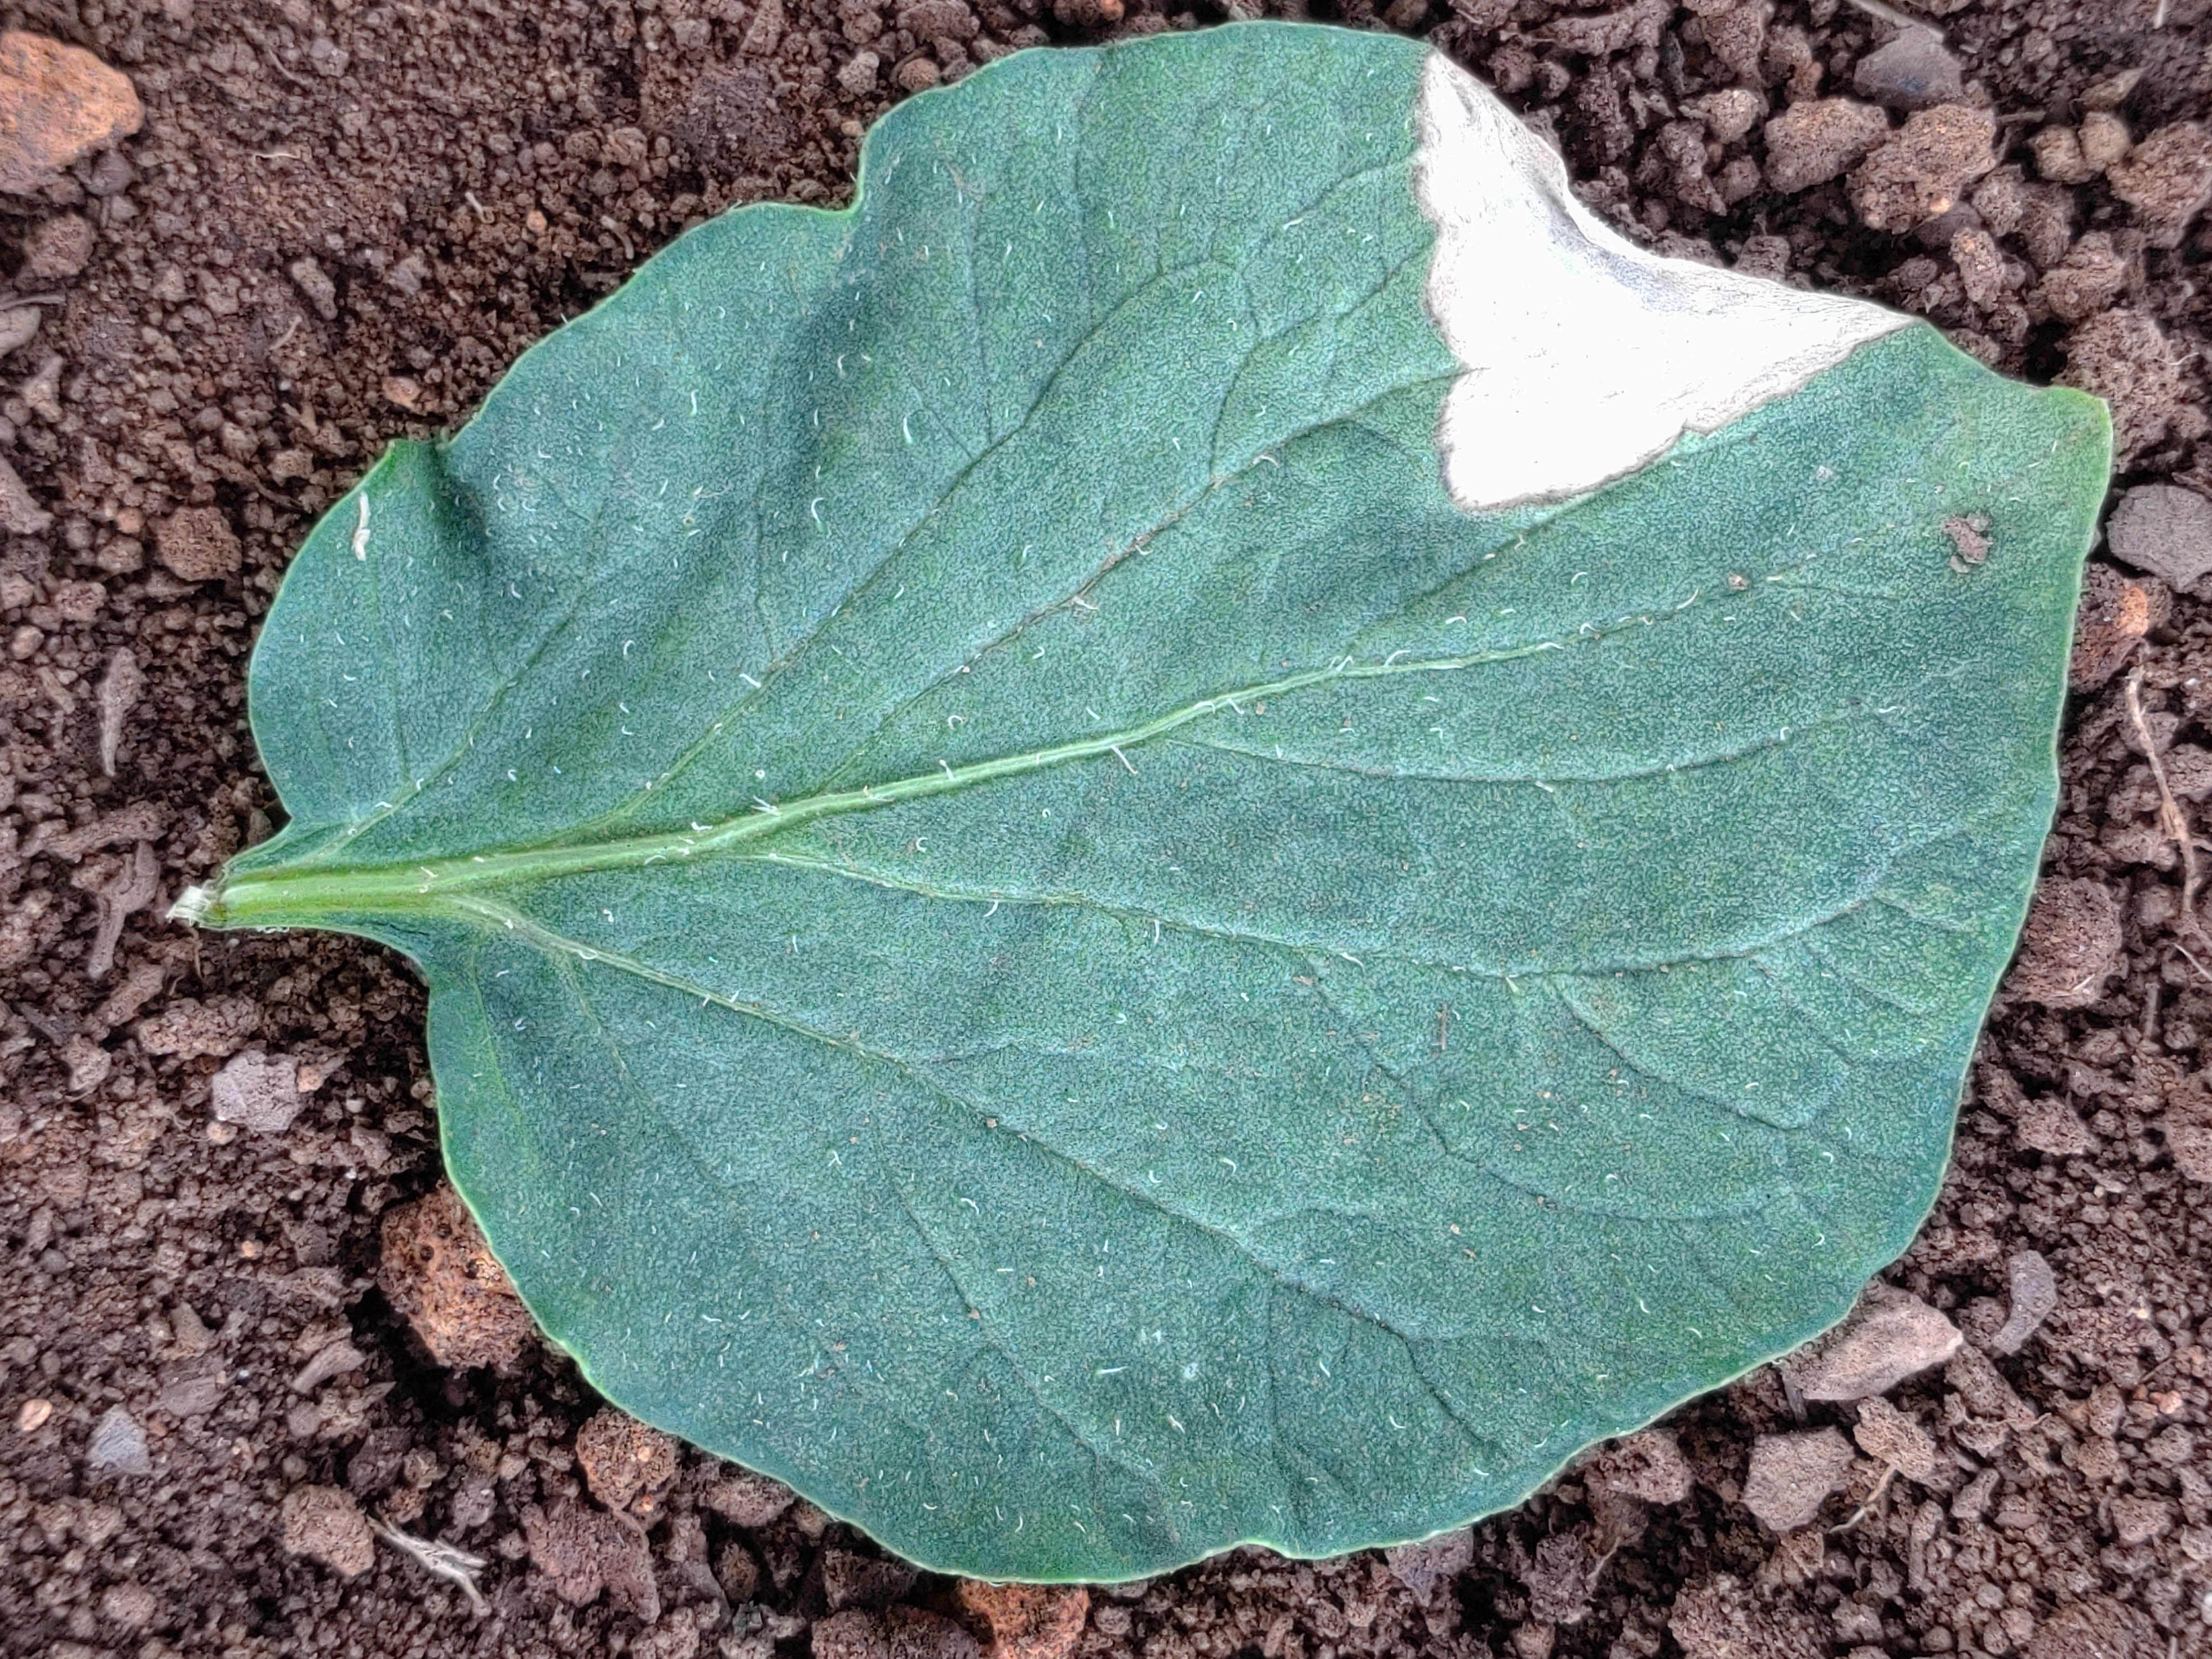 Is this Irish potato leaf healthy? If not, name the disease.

early blight
